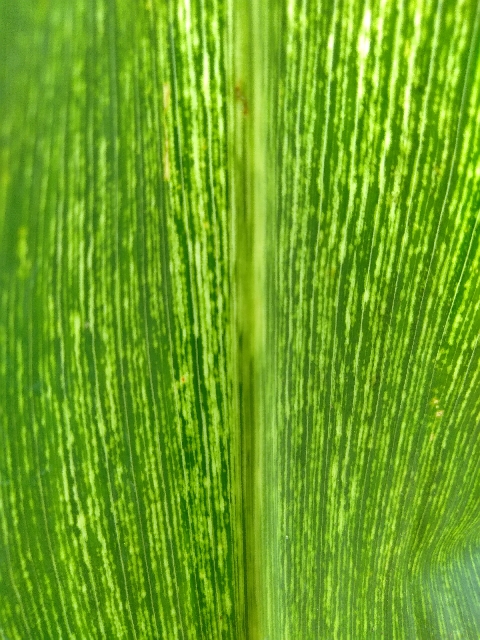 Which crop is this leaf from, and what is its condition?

maize, maize streak virus
